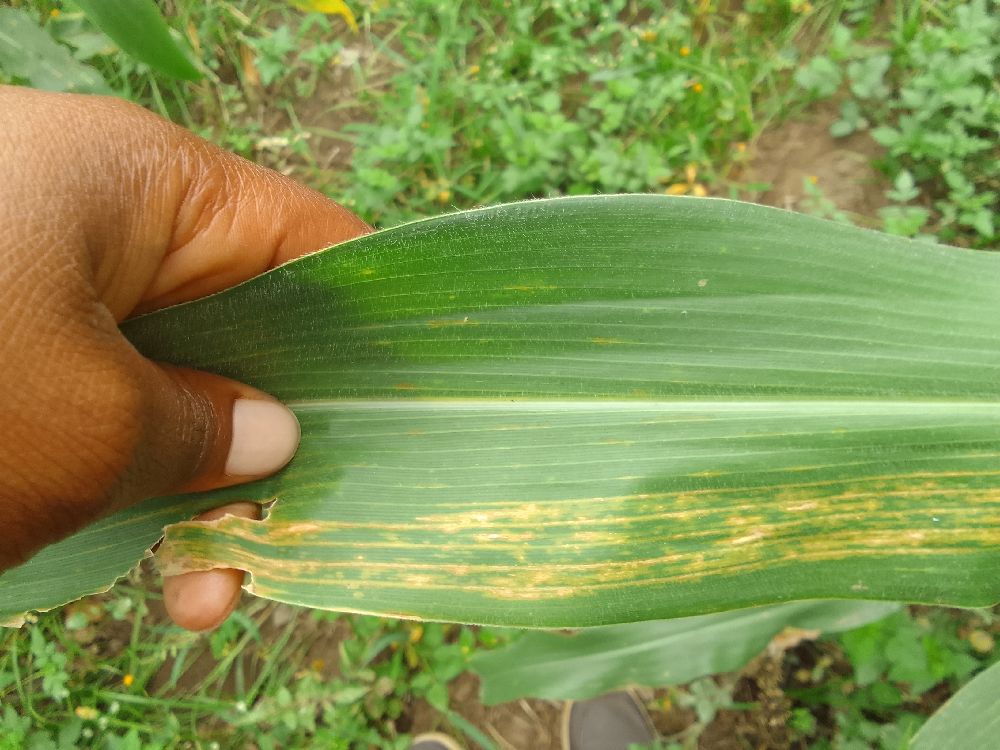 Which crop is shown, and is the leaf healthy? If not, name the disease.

maize, maize lethal necrosis
